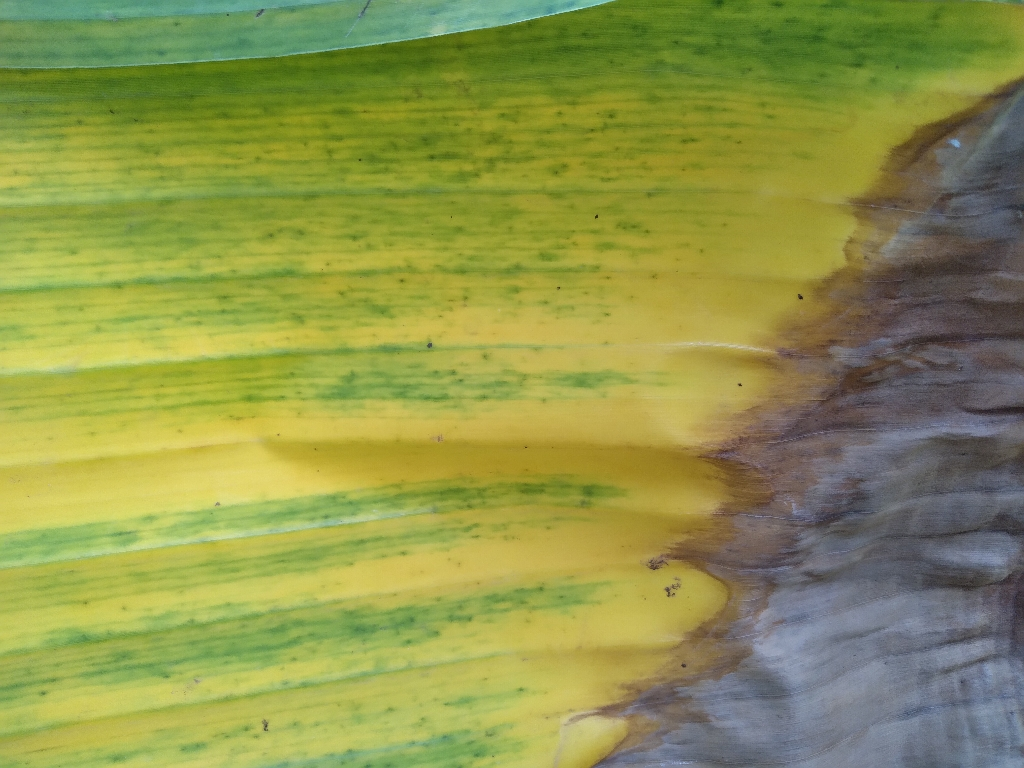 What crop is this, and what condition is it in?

banana, fusarium wilt race 1
